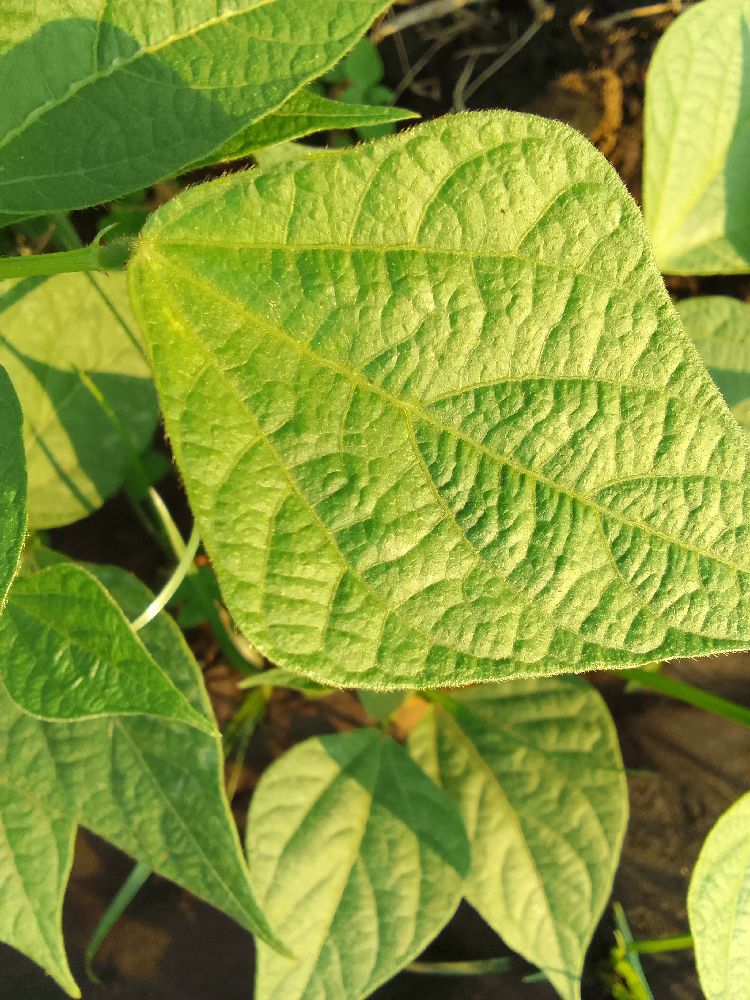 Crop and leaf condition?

common bean, healthy
